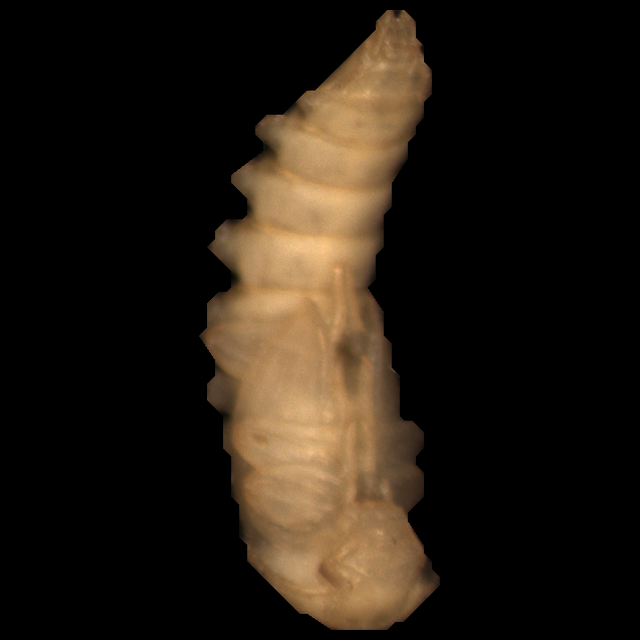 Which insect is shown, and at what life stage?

mealworm pupa
